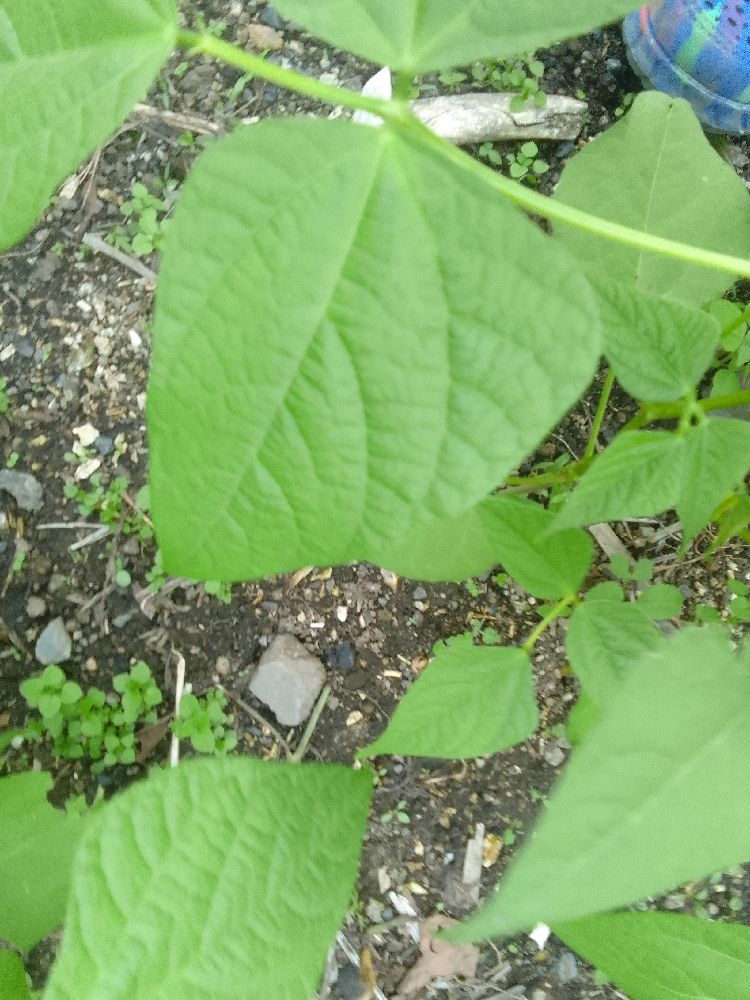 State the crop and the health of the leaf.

common bean, healthy
